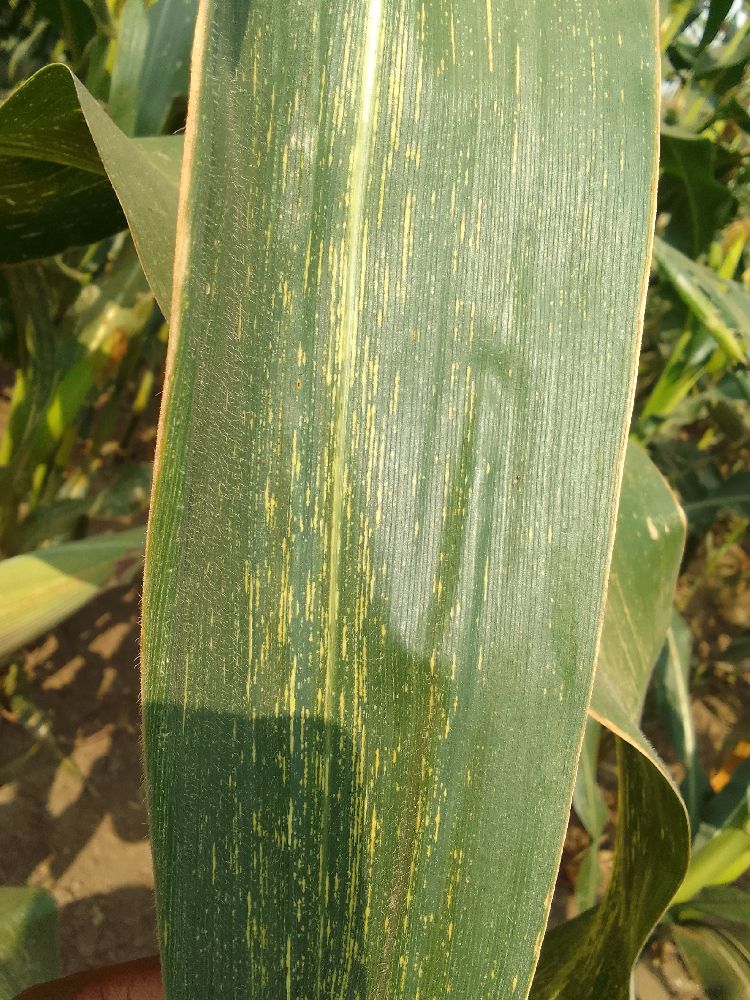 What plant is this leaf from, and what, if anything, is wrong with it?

maize, maize streak virus
